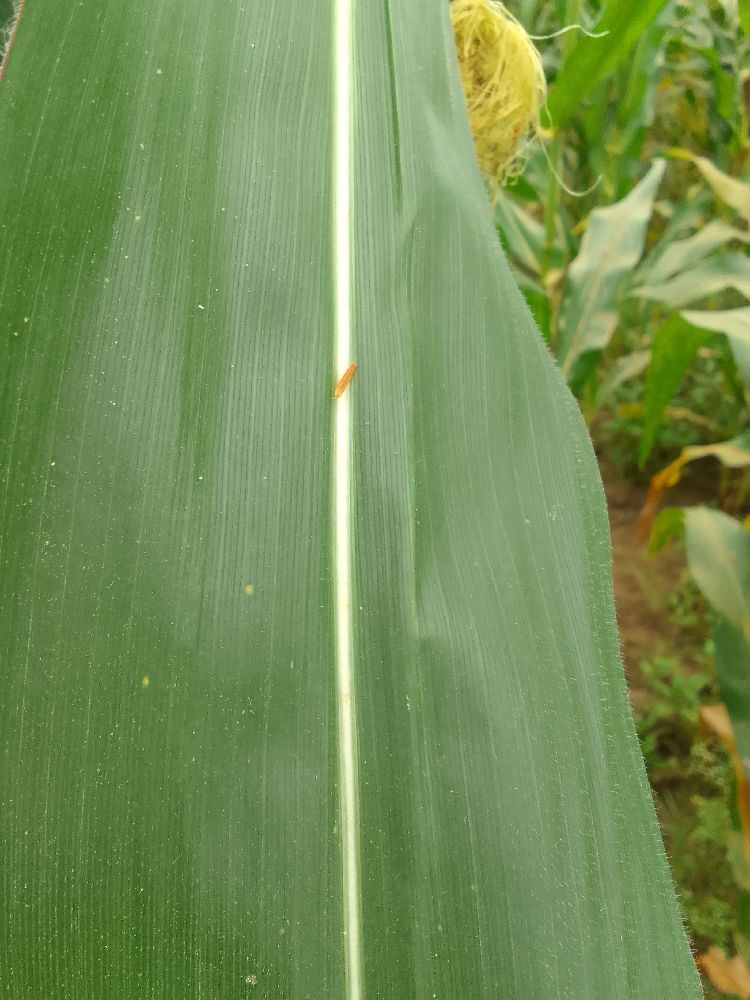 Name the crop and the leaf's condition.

maize, healthy
